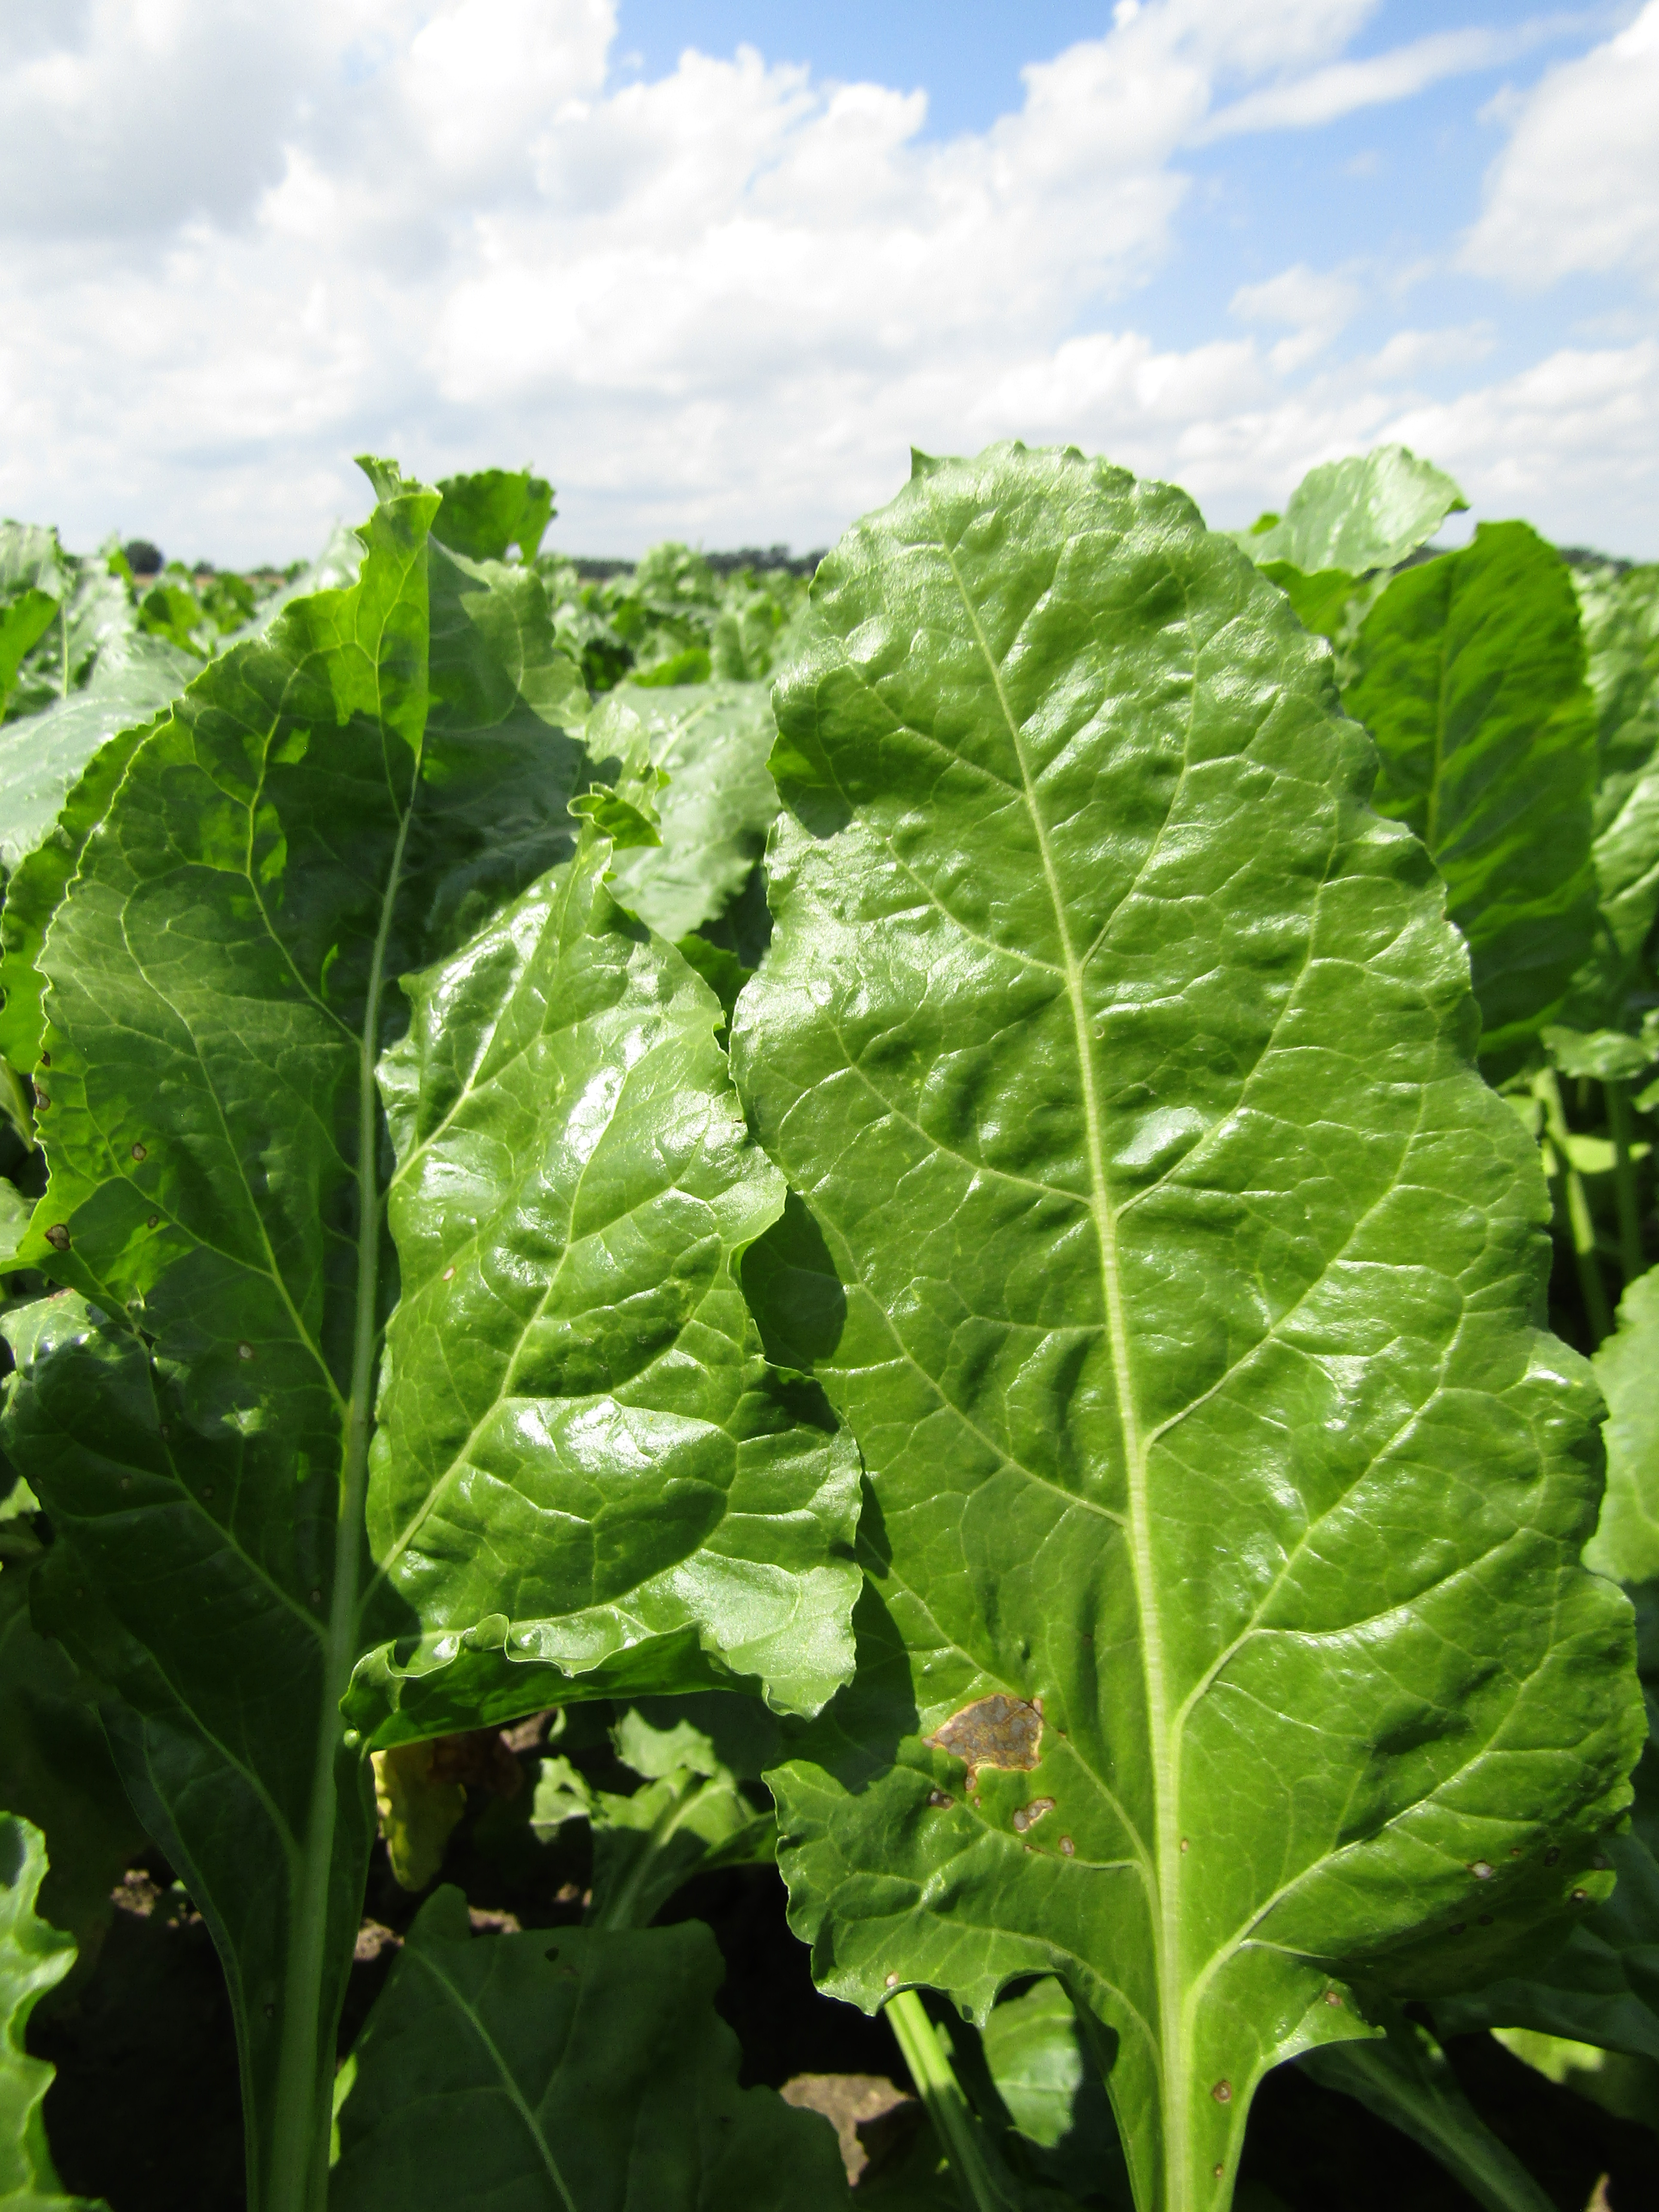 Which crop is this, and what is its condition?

beet, cercospora
